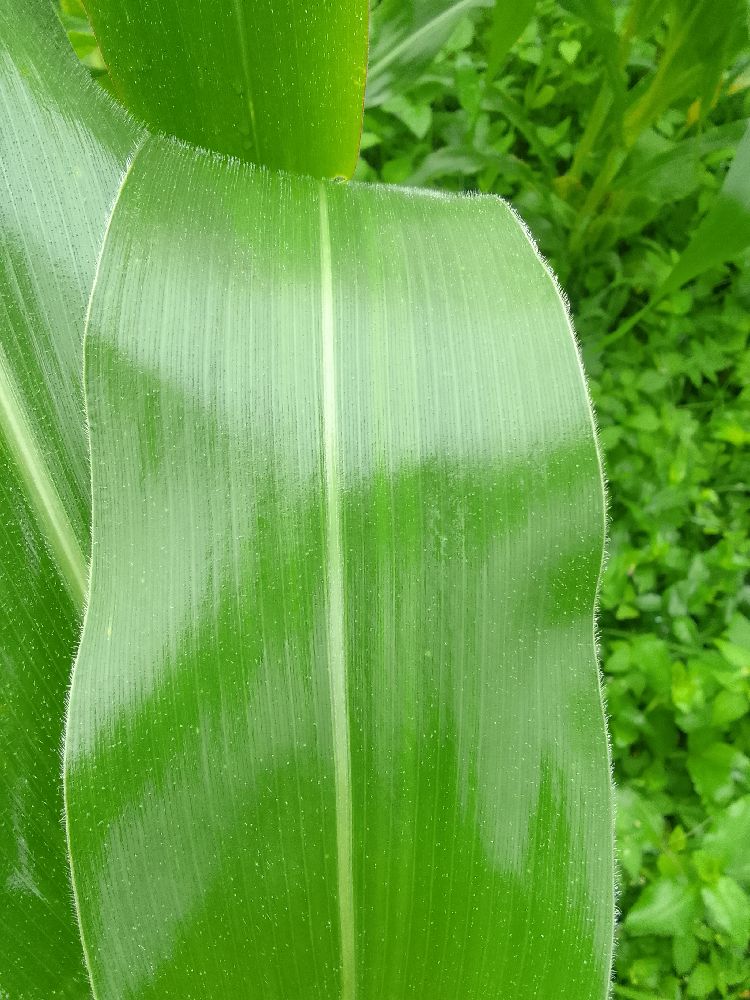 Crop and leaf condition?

maize, healthy
